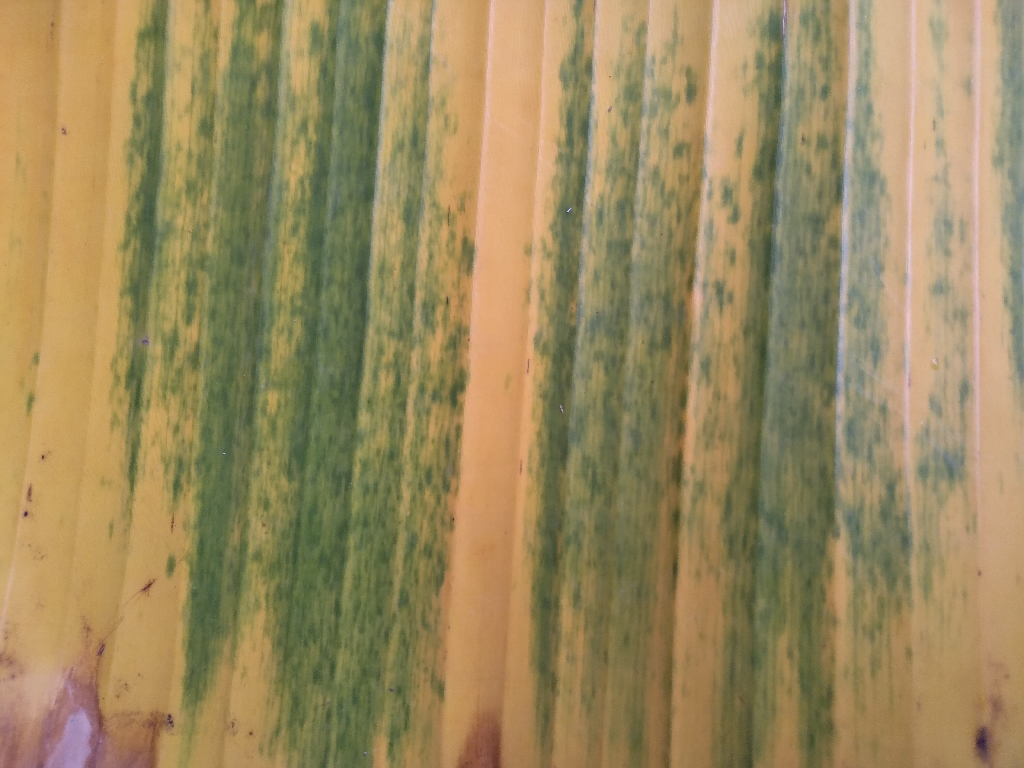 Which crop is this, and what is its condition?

banana, fusarium wilt race 1
